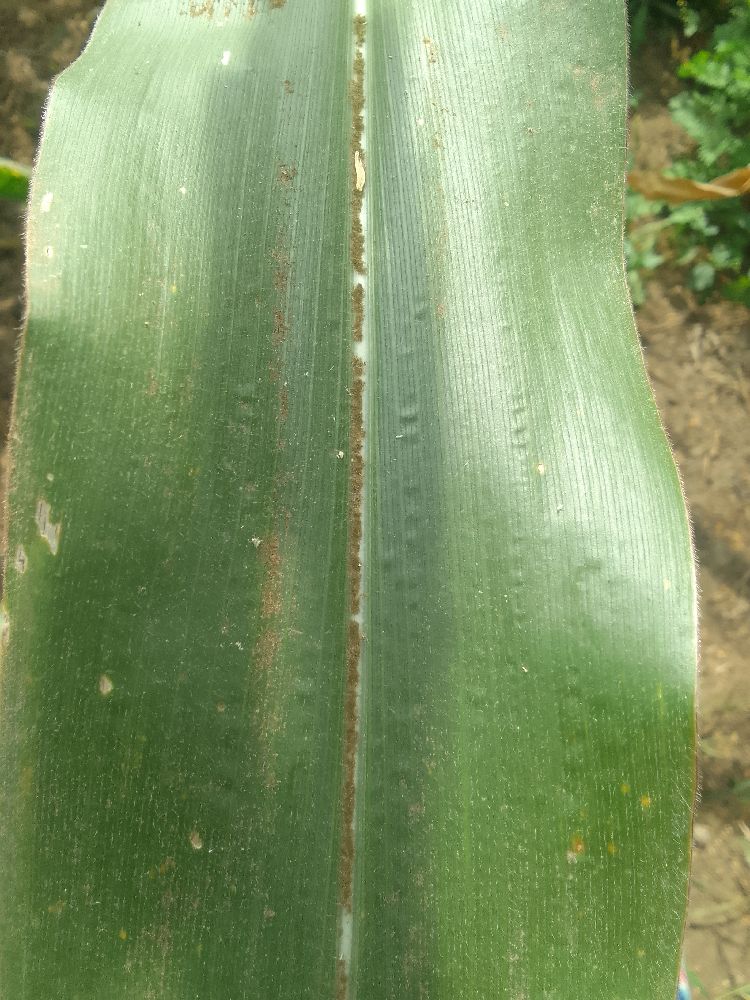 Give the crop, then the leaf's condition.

maize, healthy
